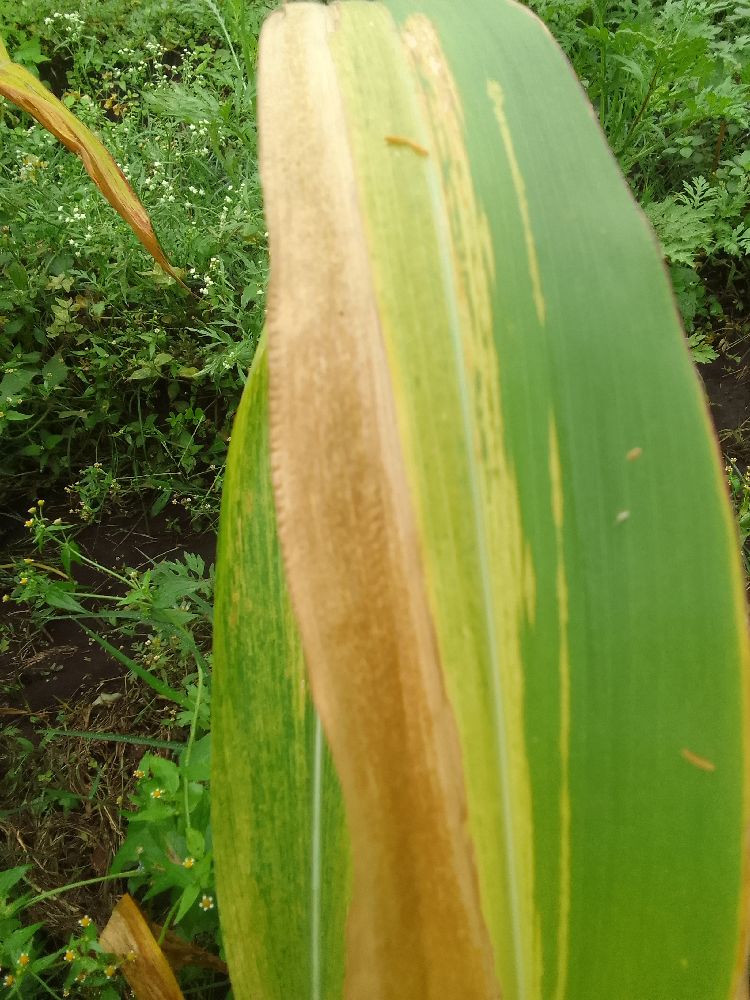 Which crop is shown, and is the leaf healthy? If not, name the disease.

maize, maize lethal necrosis
